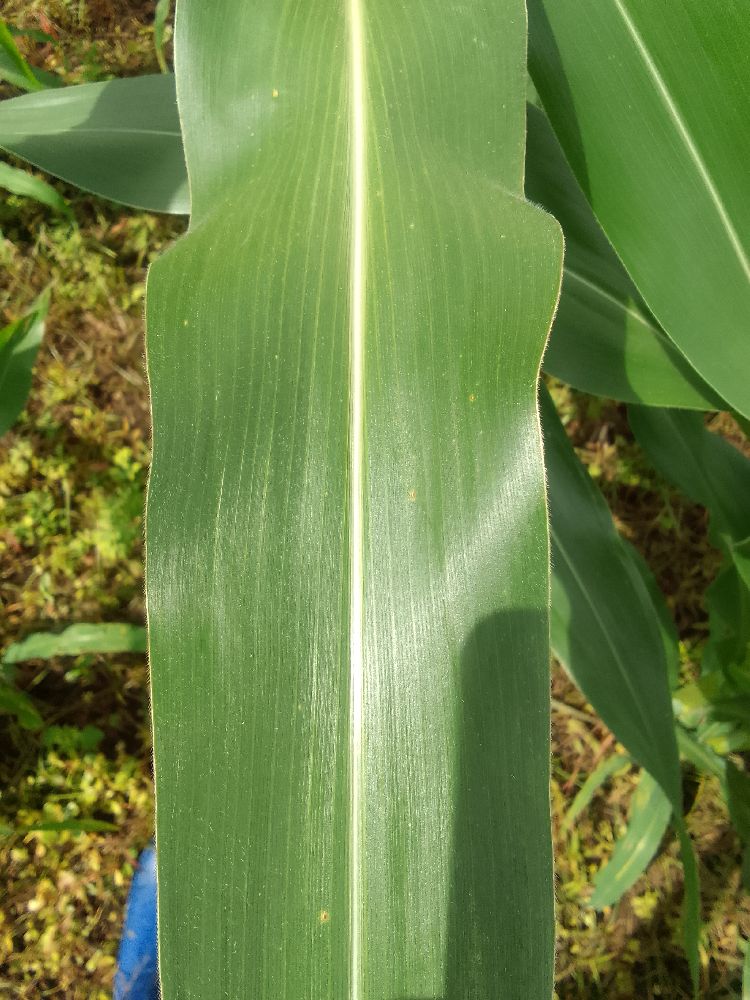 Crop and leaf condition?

maize, healthy
